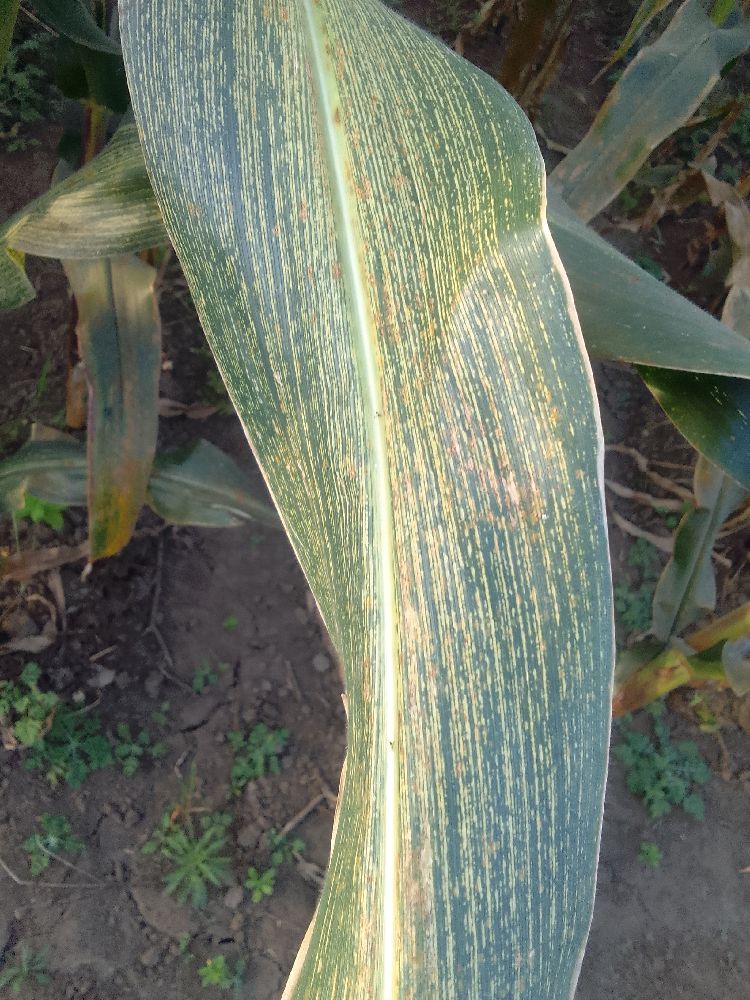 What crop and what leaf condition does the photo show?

maize, maize streak virus
